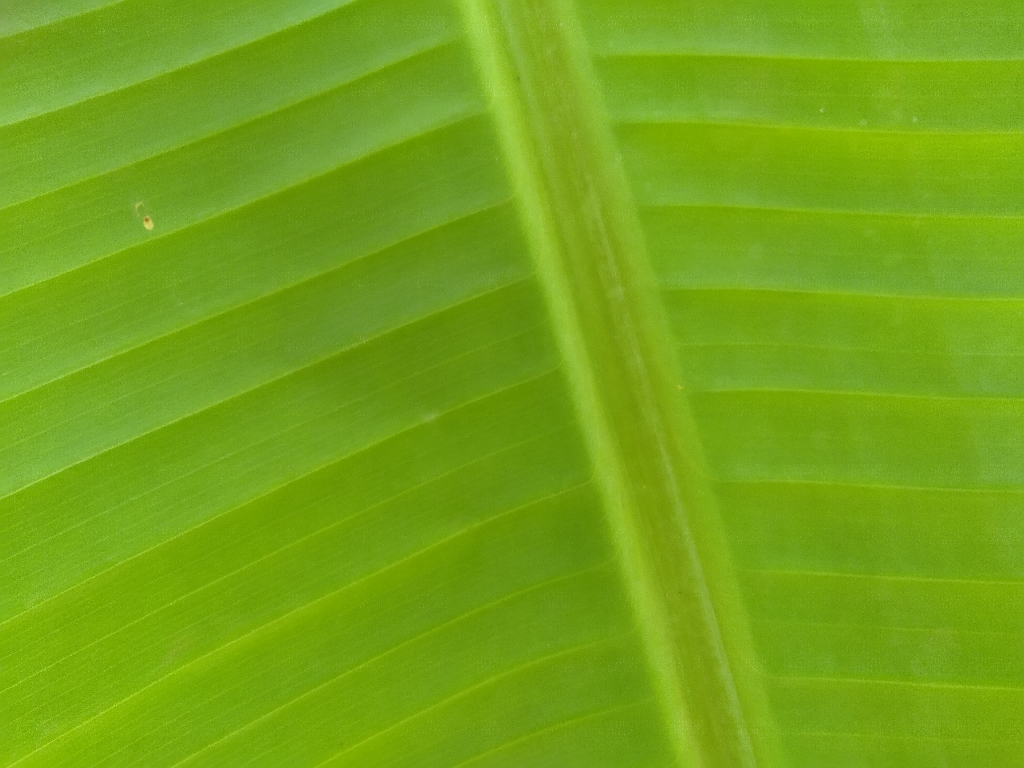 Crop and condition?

banana, healthy
